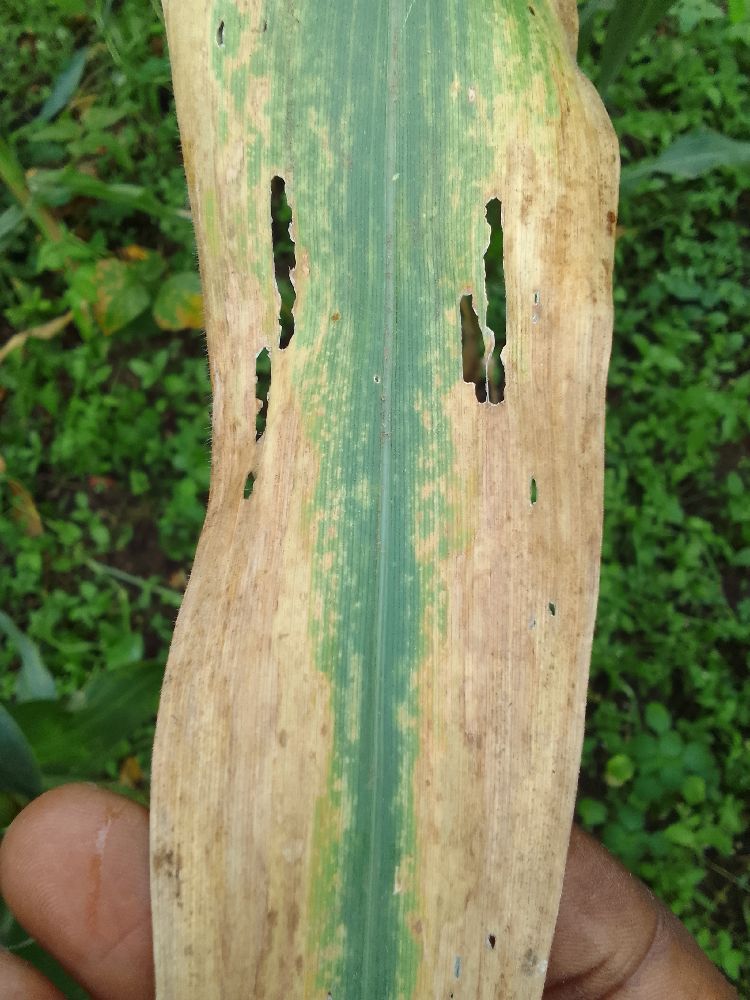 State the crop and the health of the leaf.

maize, maize lethal necrosis
